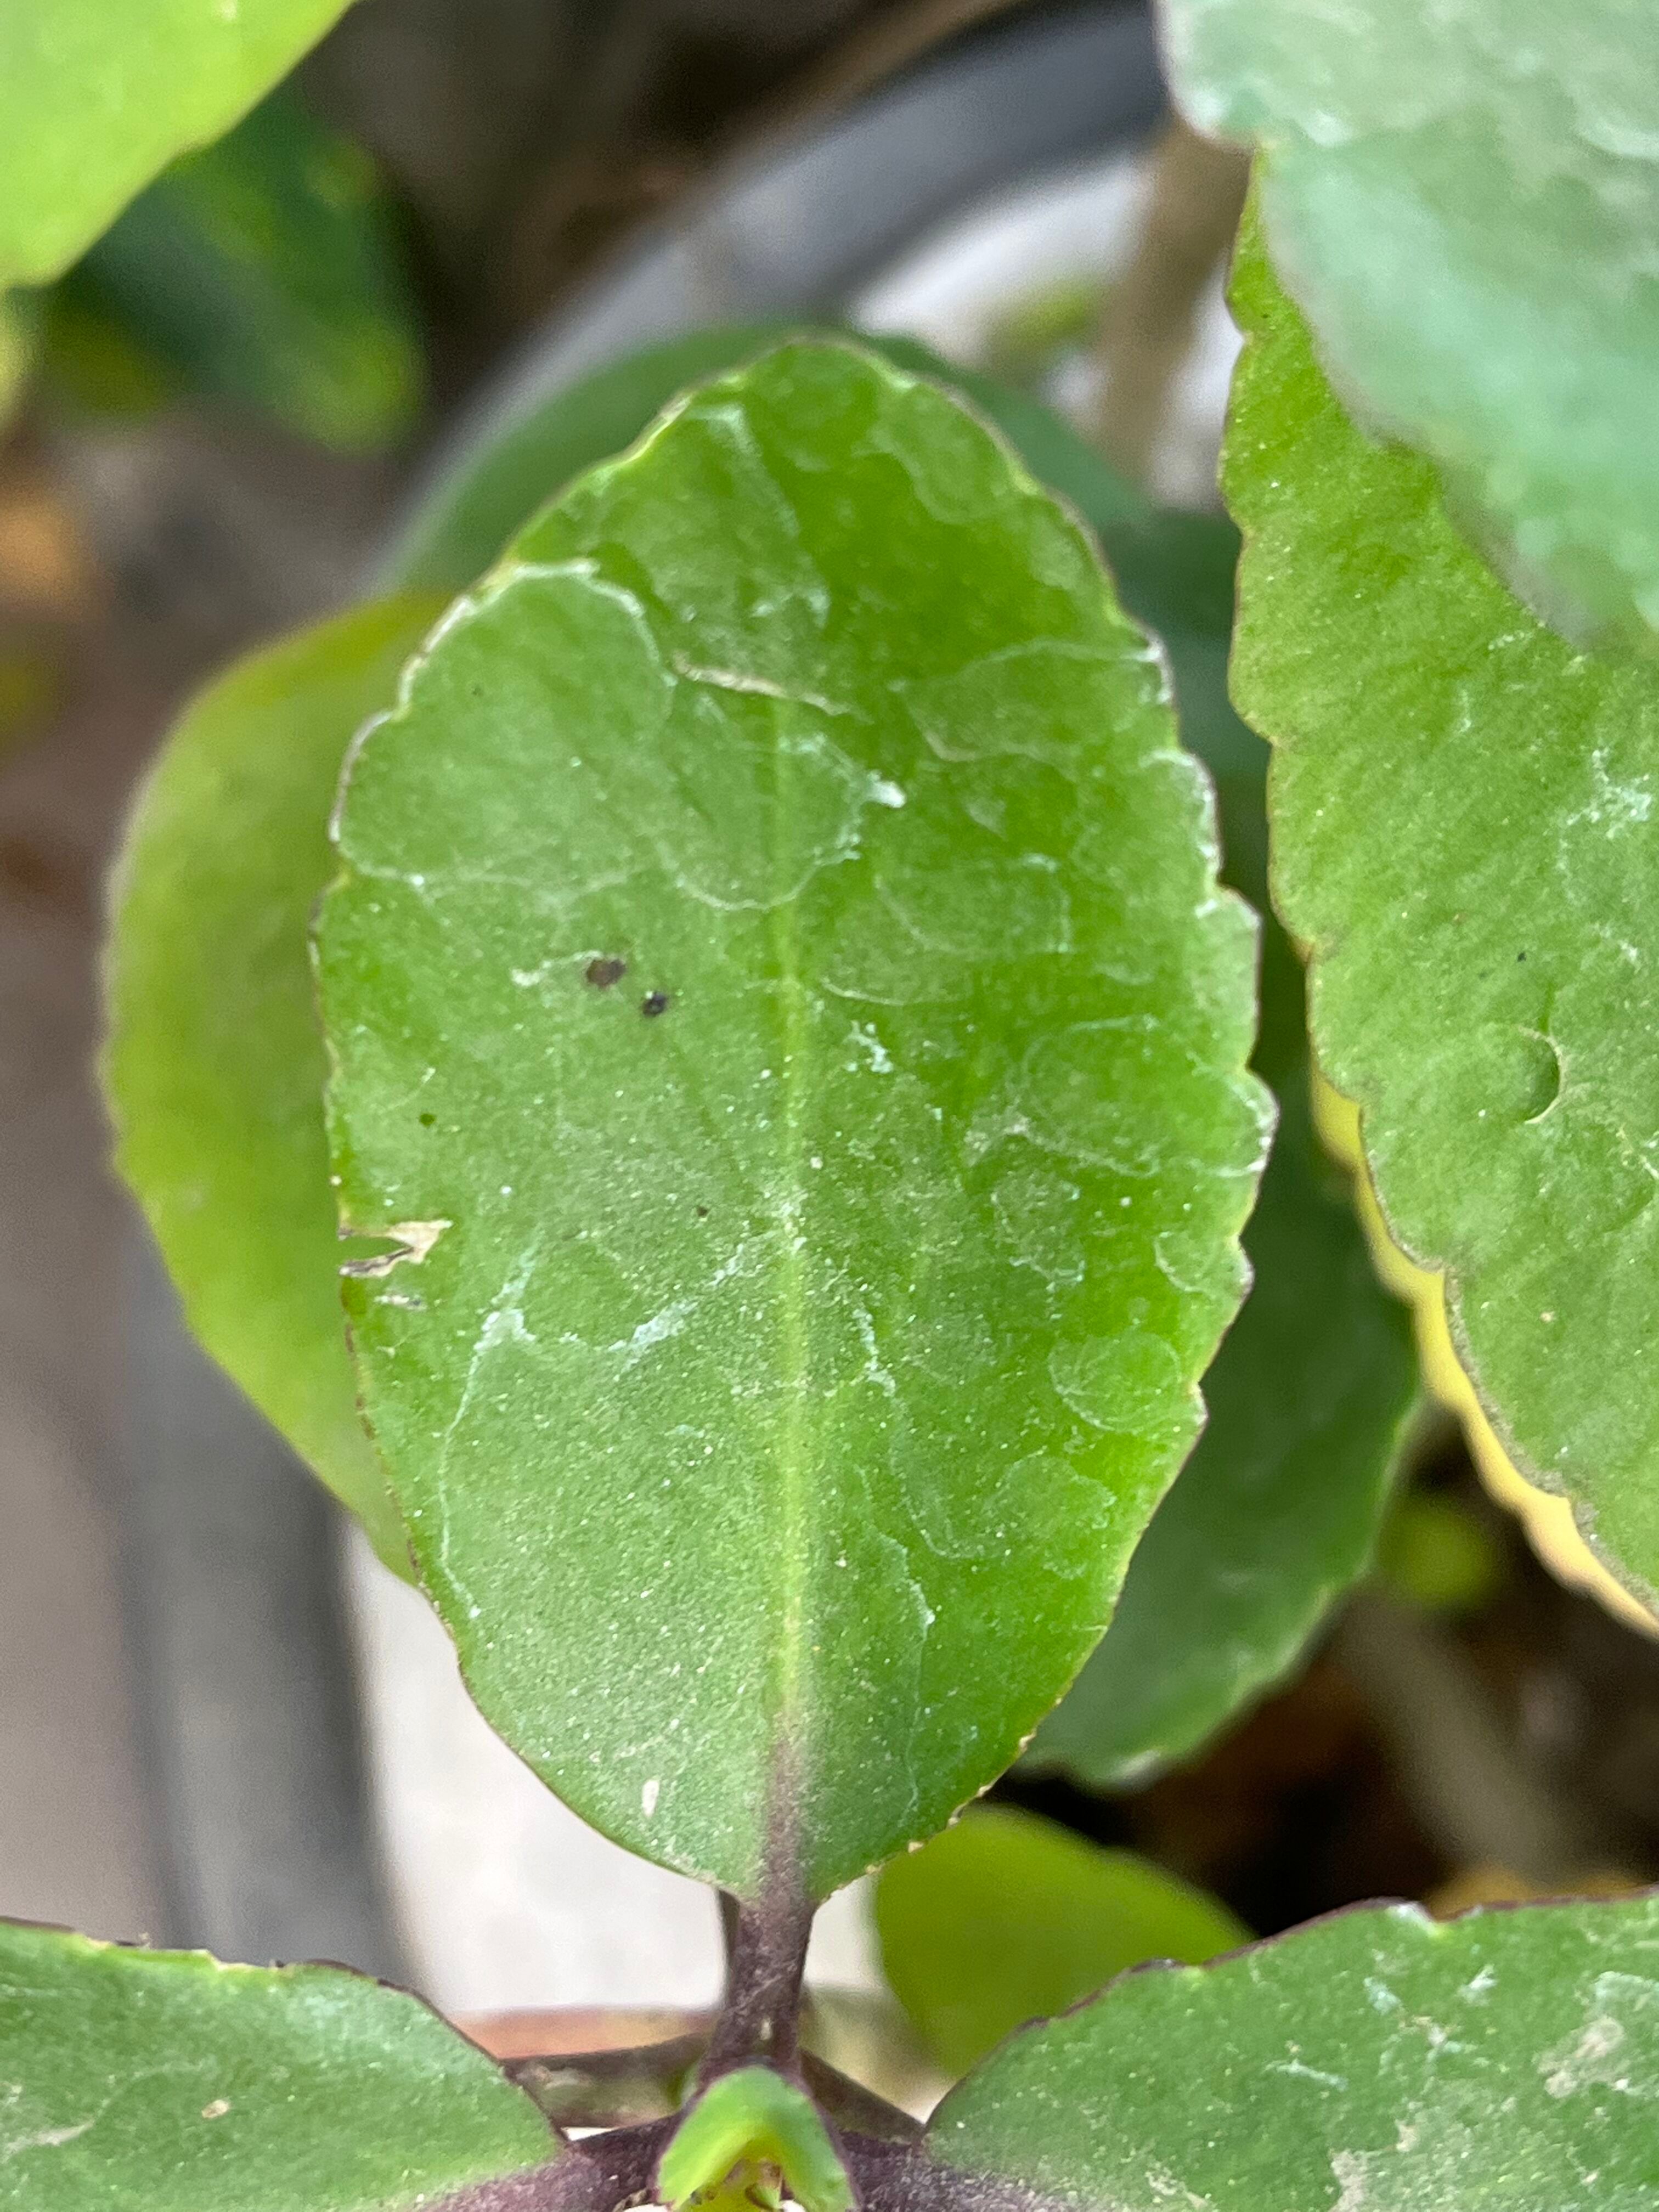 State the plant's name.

pathorkuci
